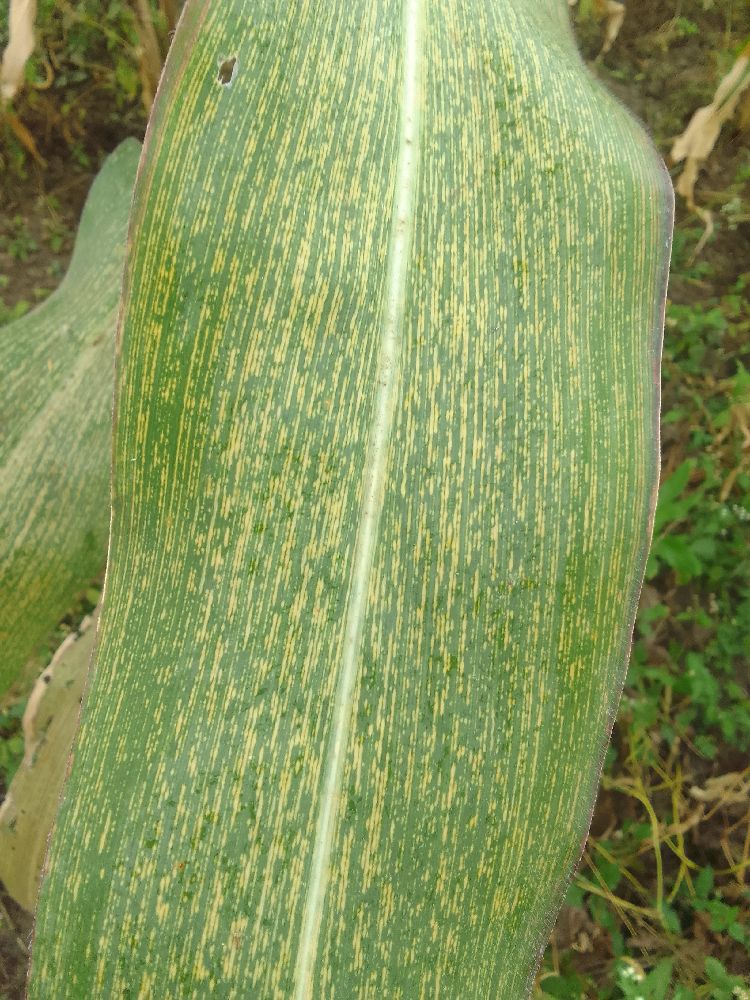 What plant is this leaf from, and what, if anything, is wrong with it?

maize, maize streak virus
